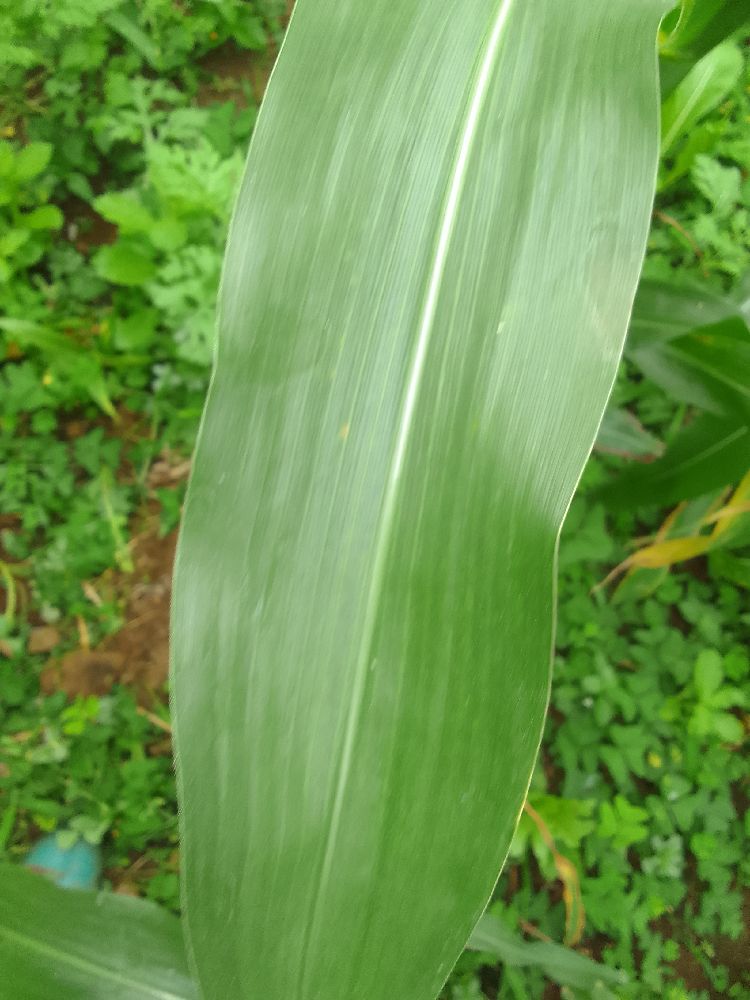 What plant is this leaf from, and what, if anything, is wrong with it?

maize, healthy
